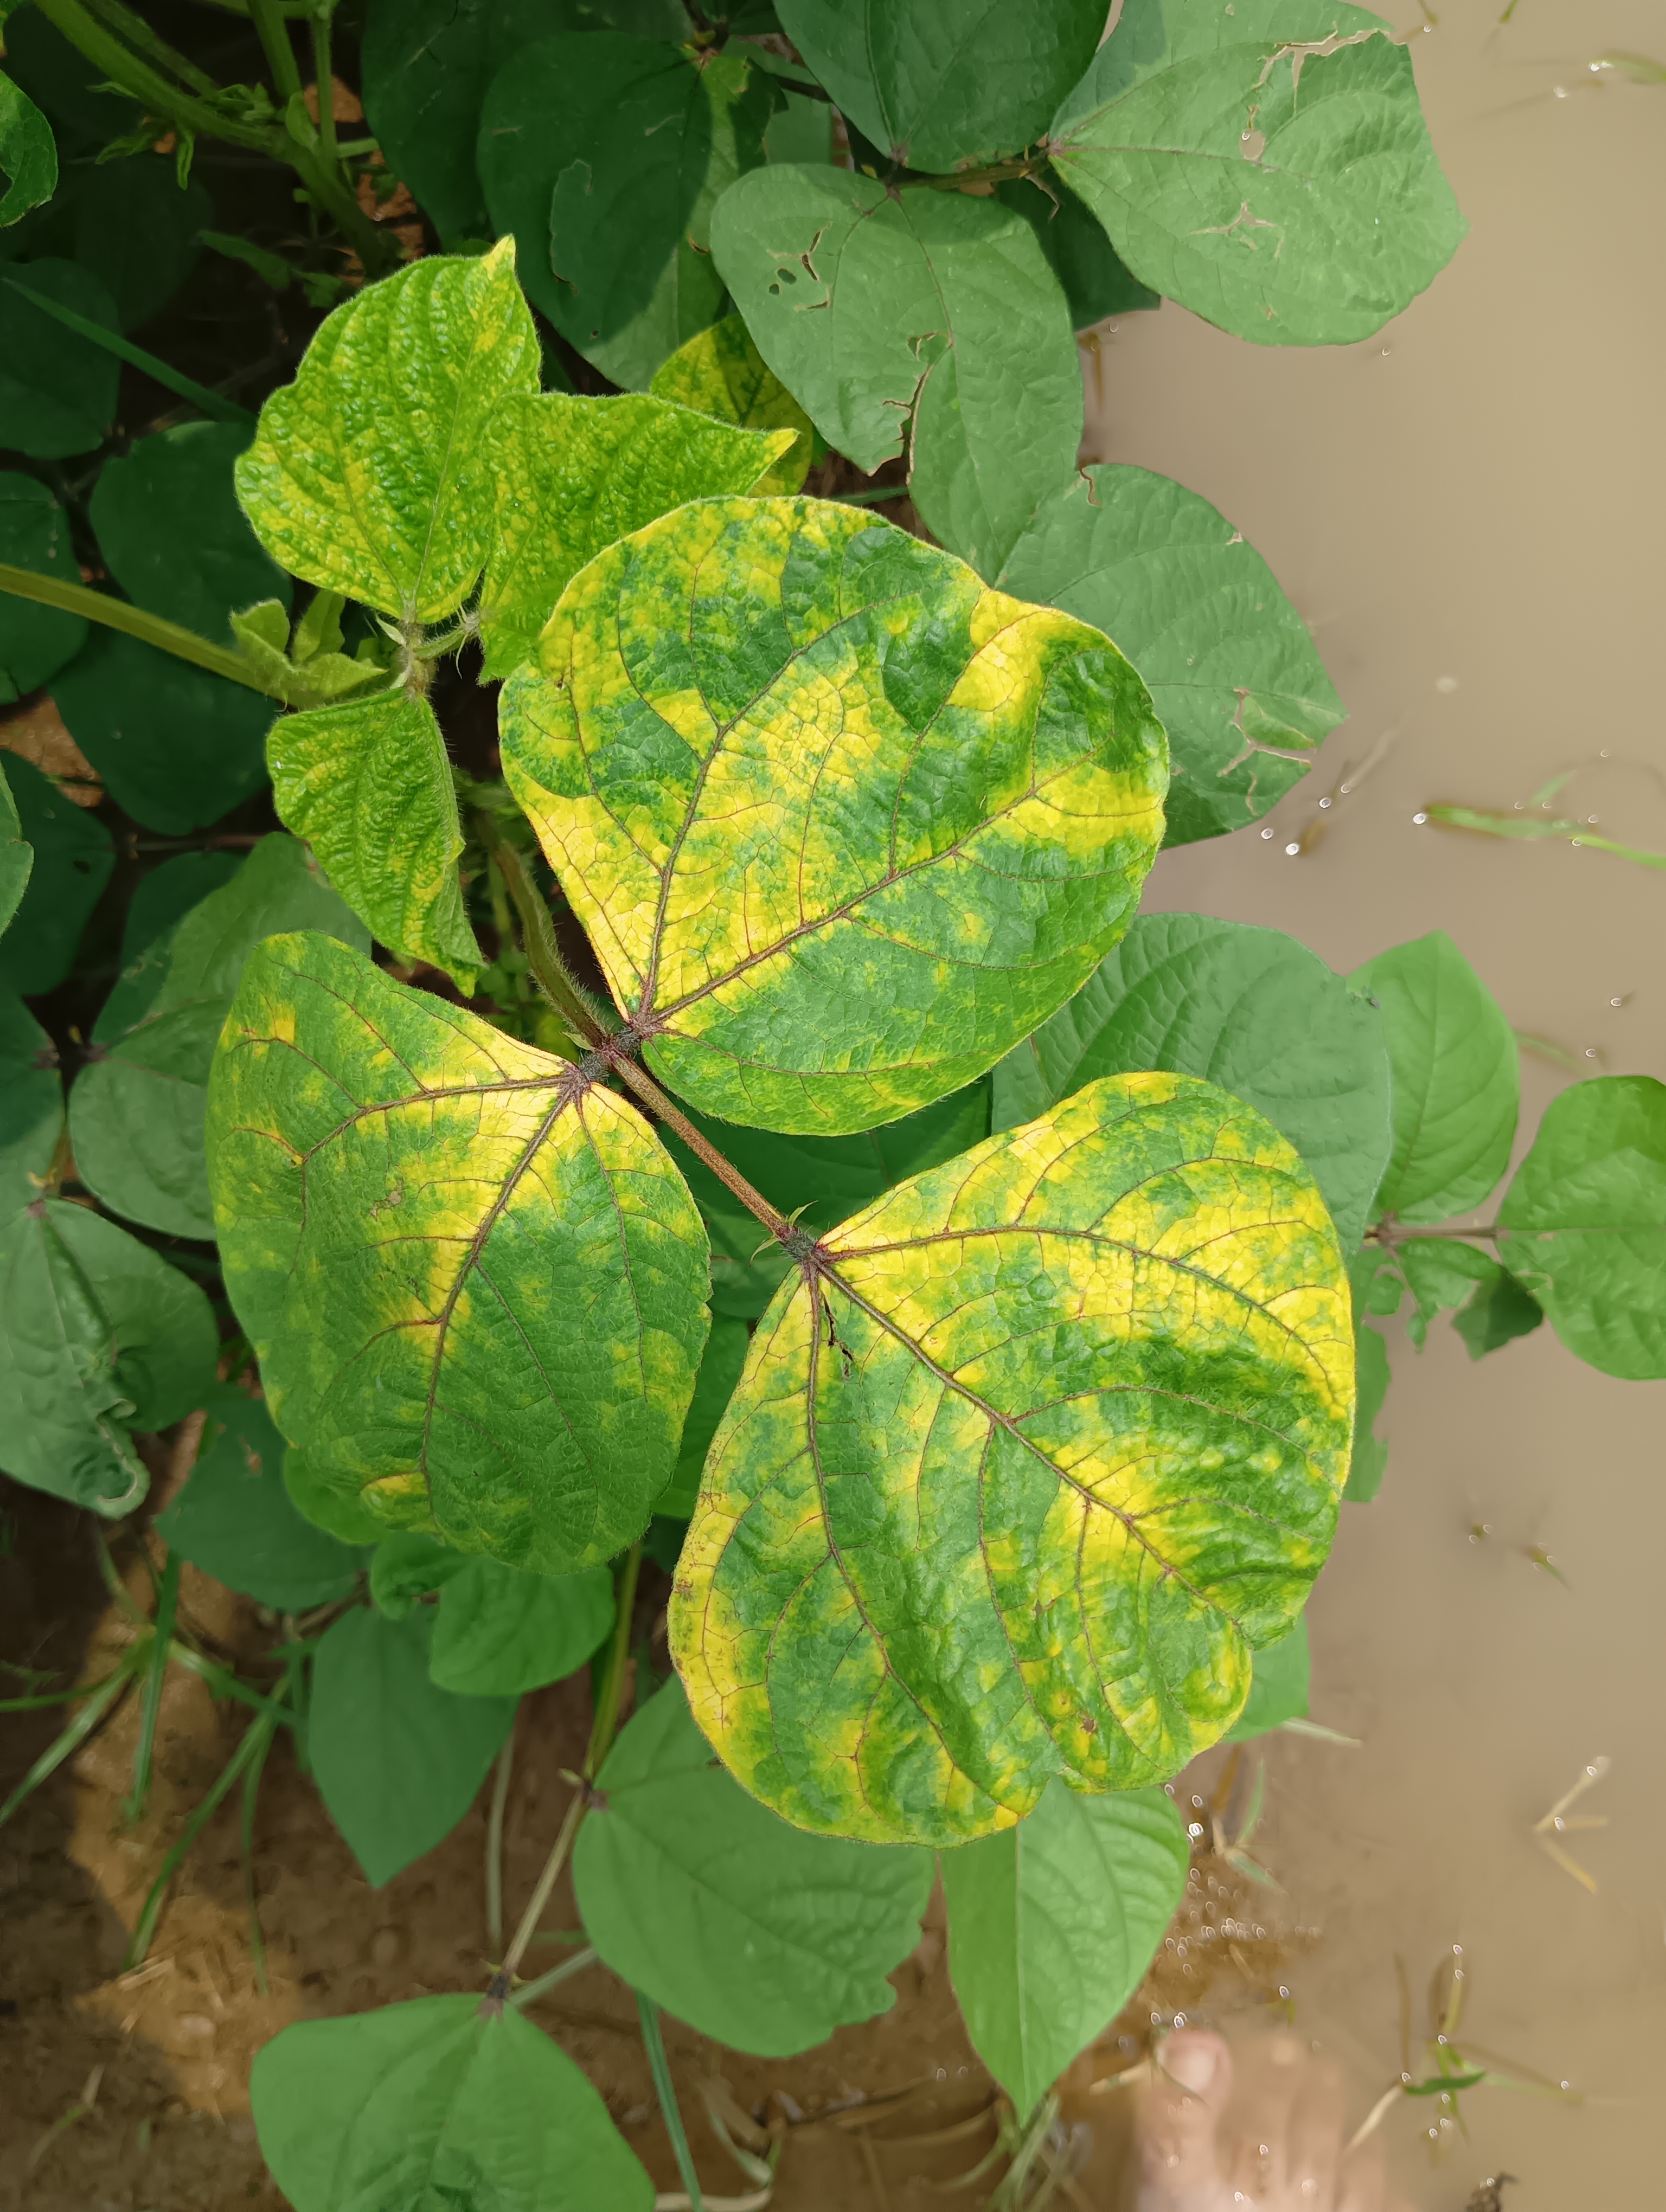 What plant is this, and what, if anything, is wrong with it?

mungbean, yellow mosaic
